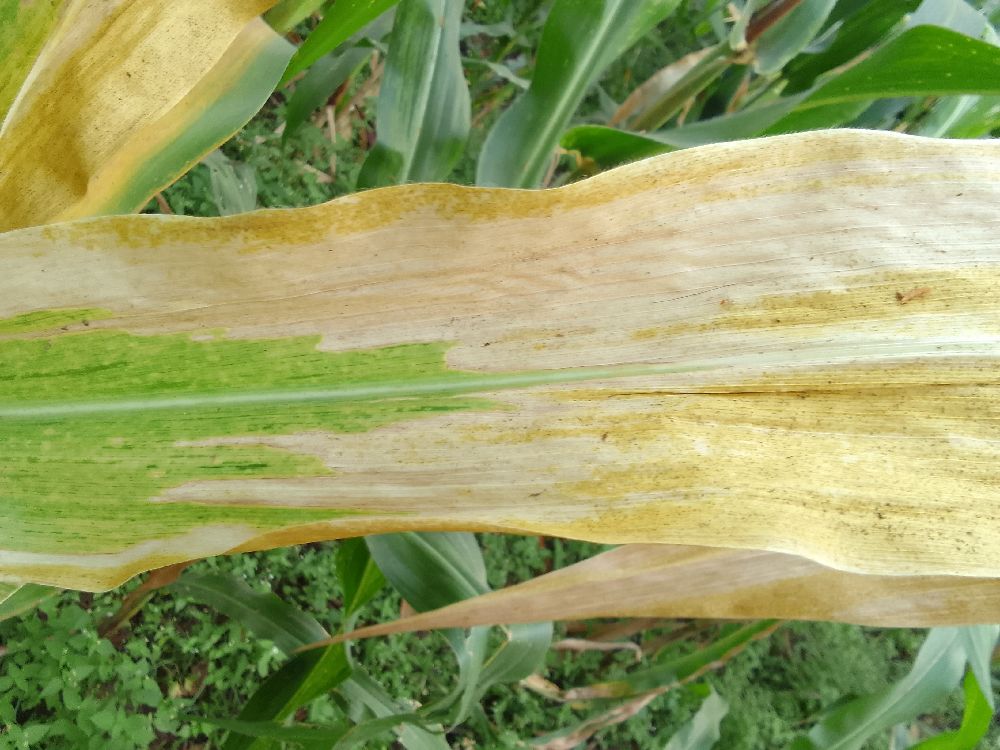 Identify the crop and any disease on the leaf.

maize, maize lethal necrosis
